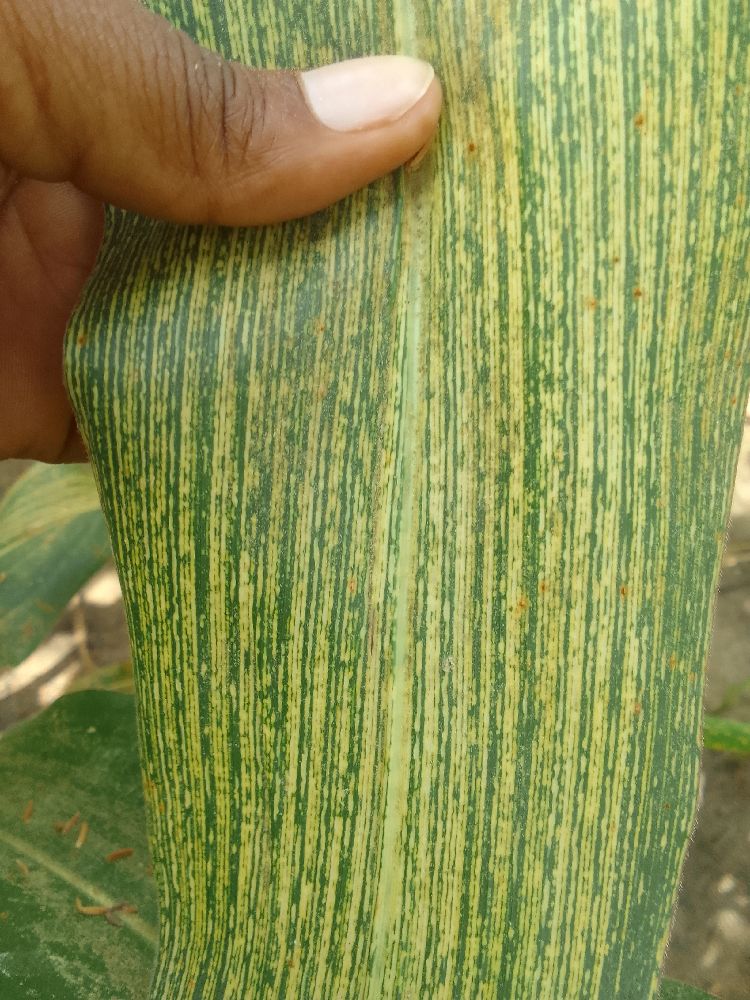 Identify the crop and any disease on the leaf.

maize, maize streak virus
